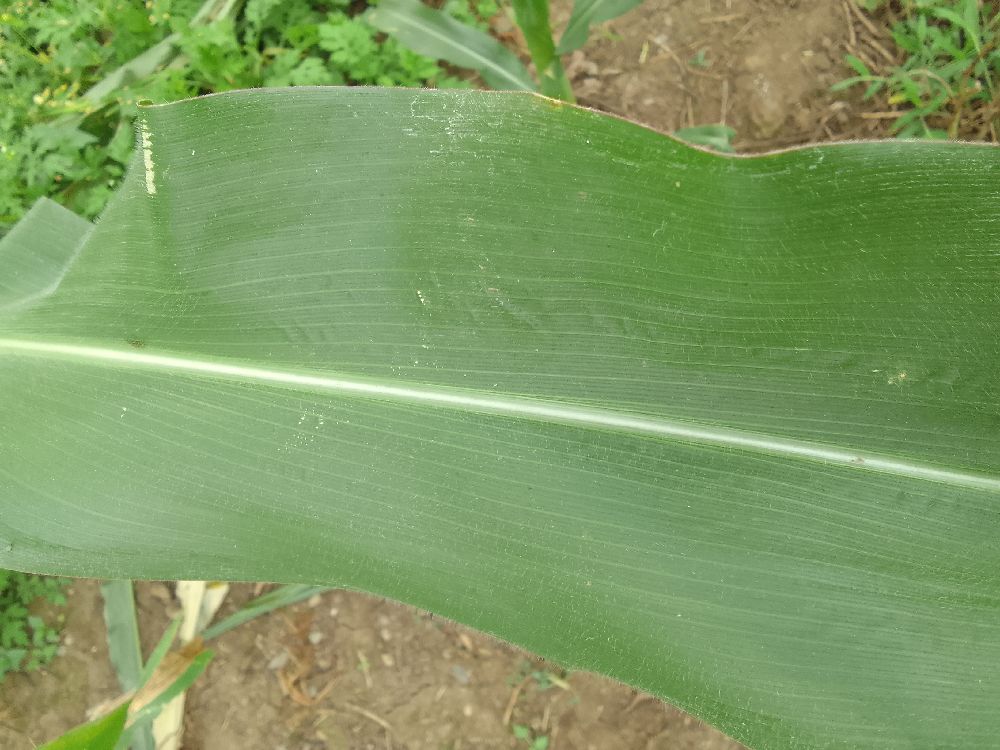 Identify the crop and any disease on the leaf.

maize, healthy
